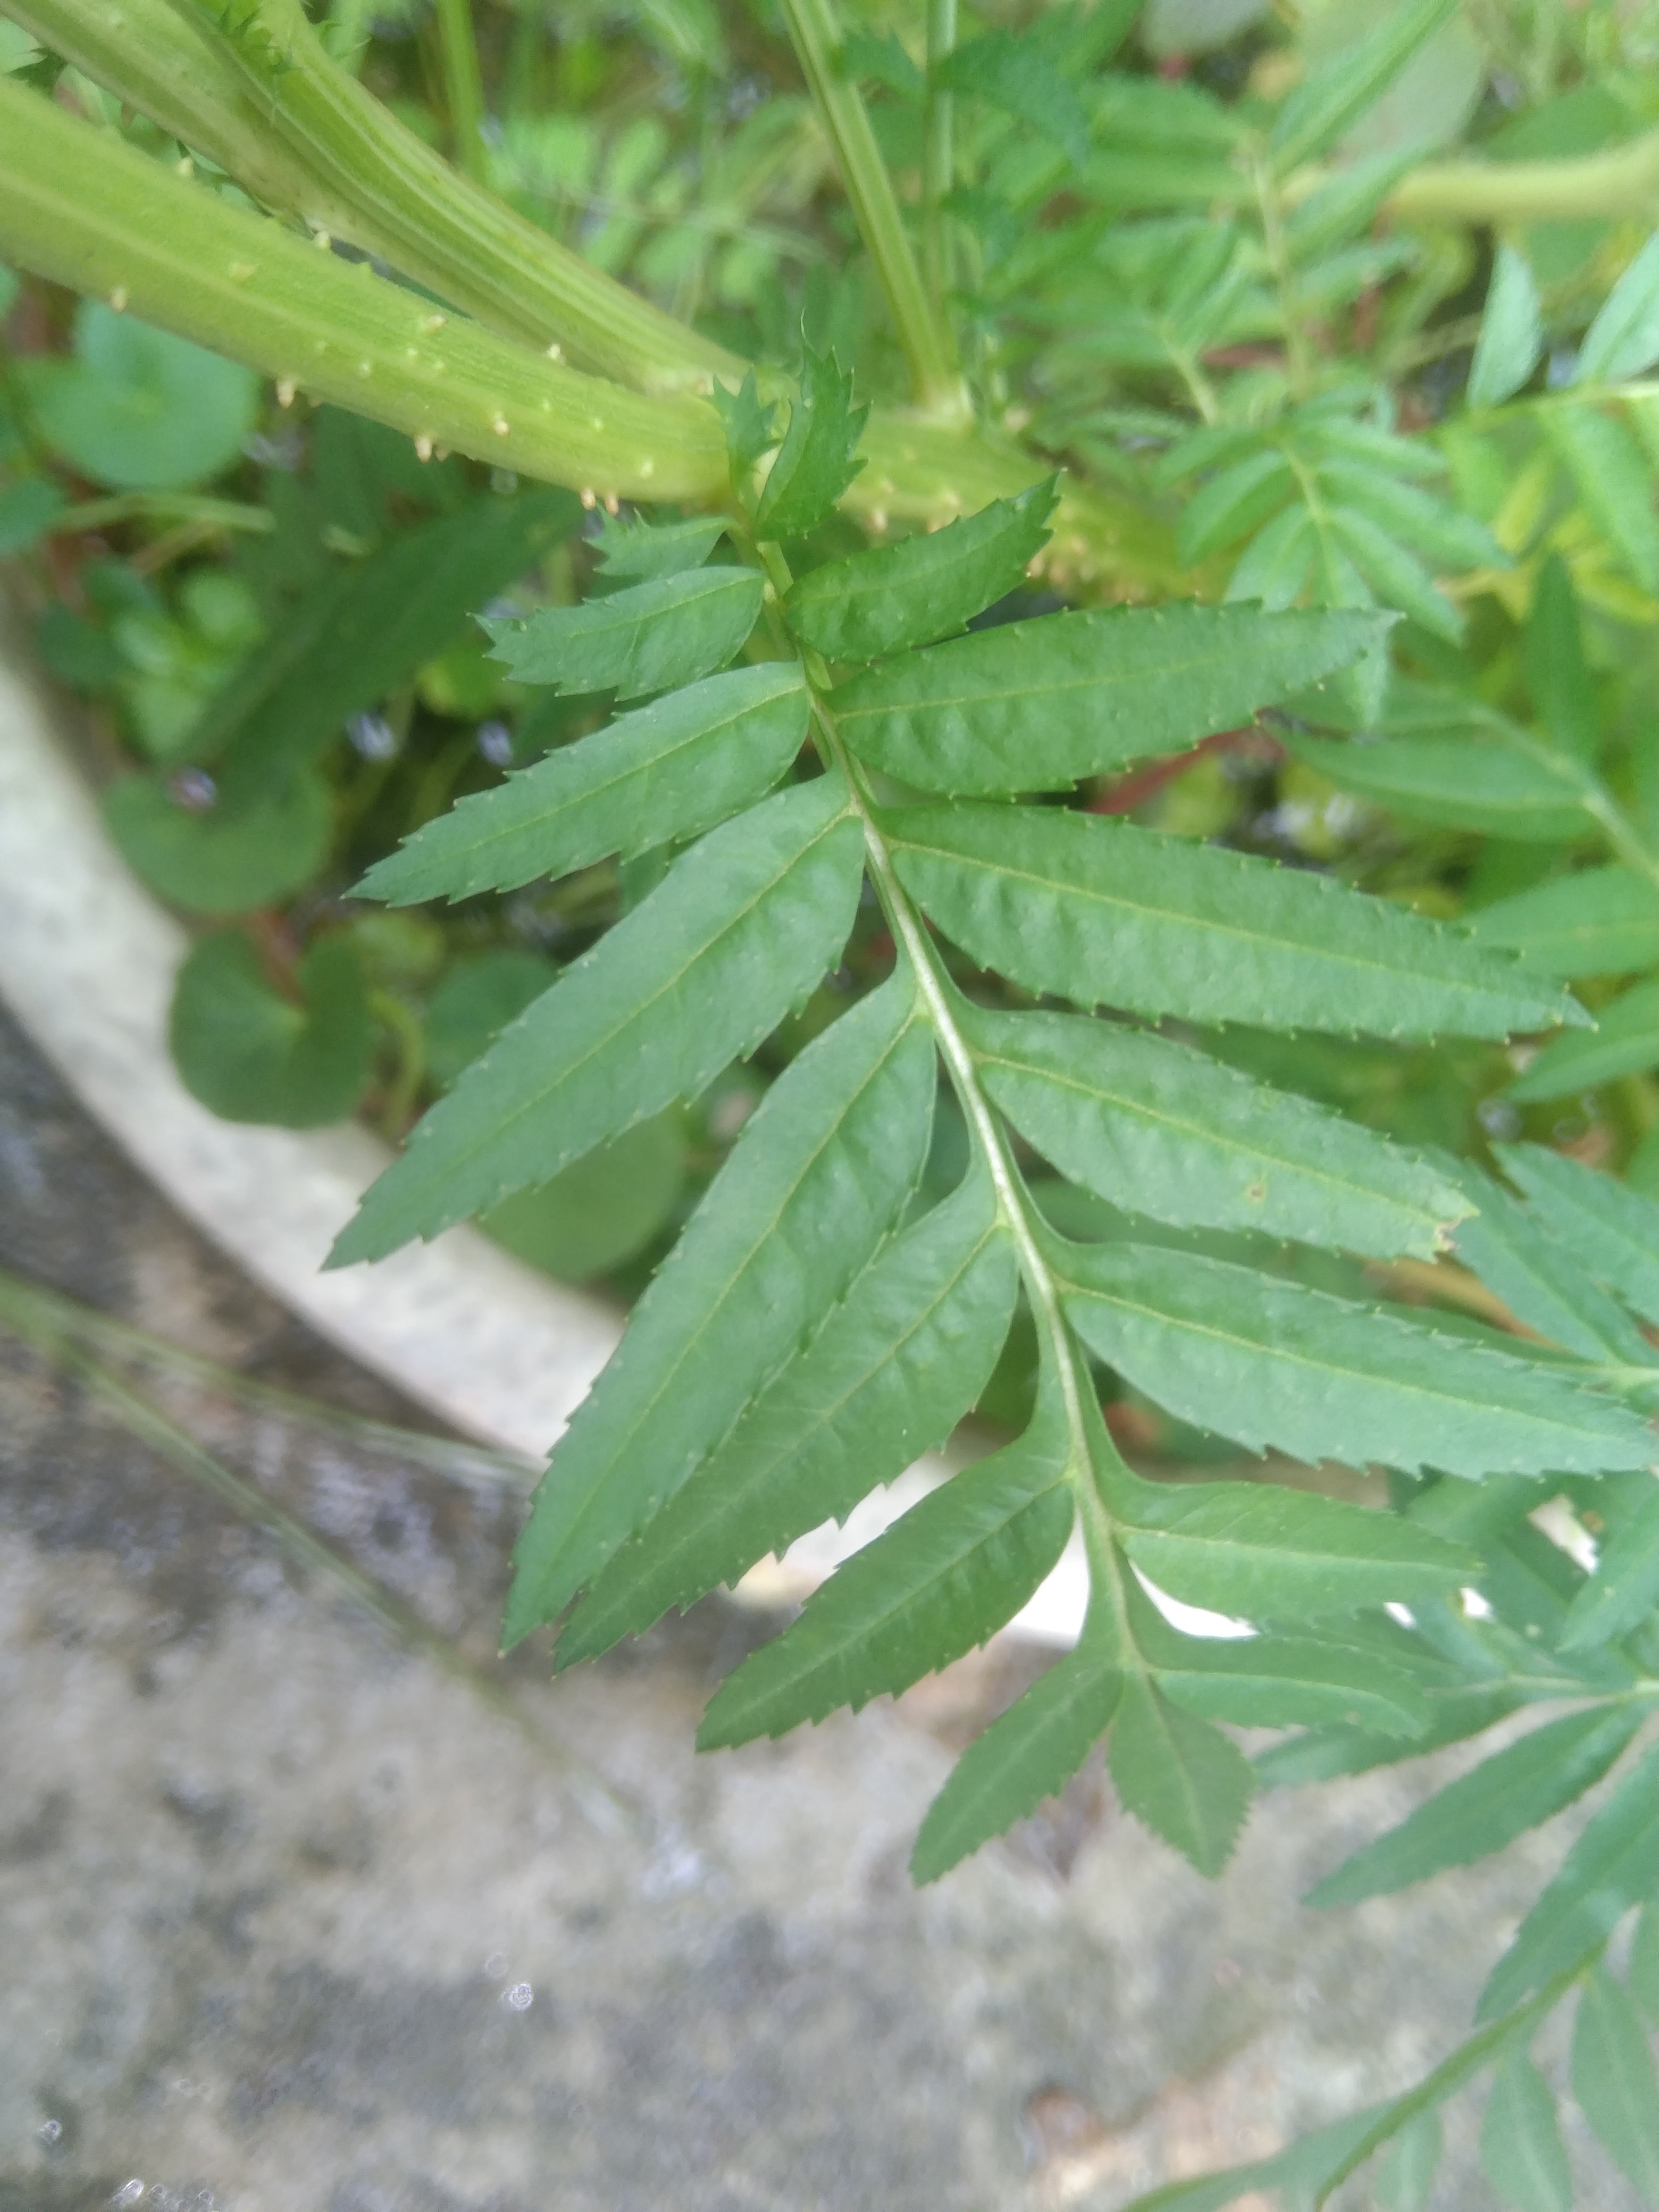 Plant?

marigold
